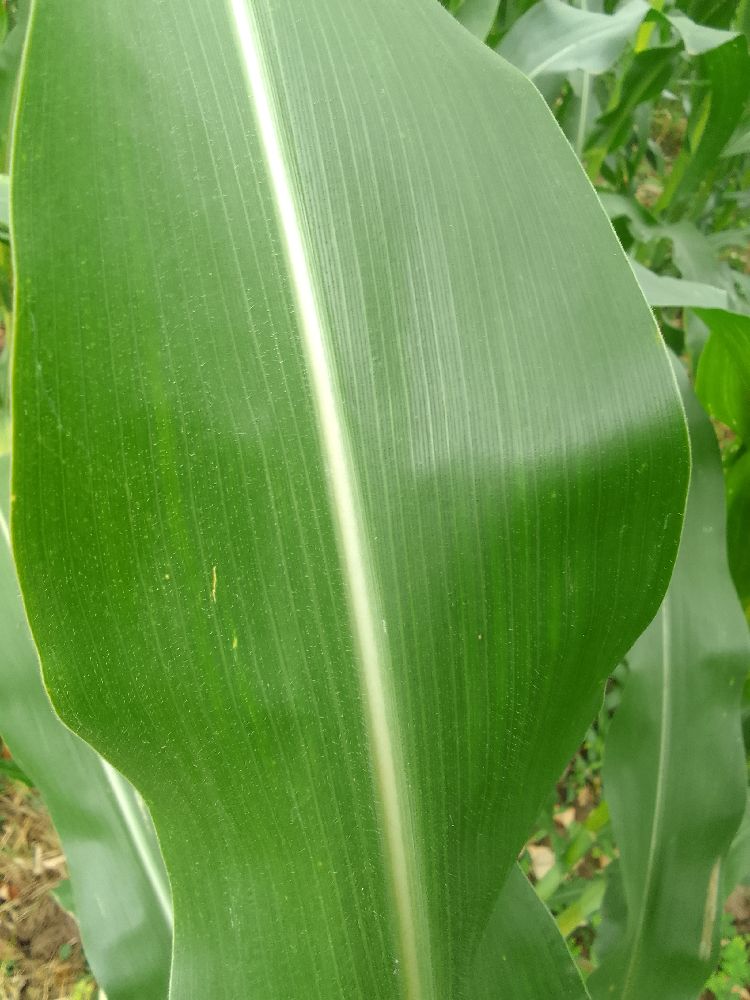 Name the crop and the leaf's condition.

maize, healthy
